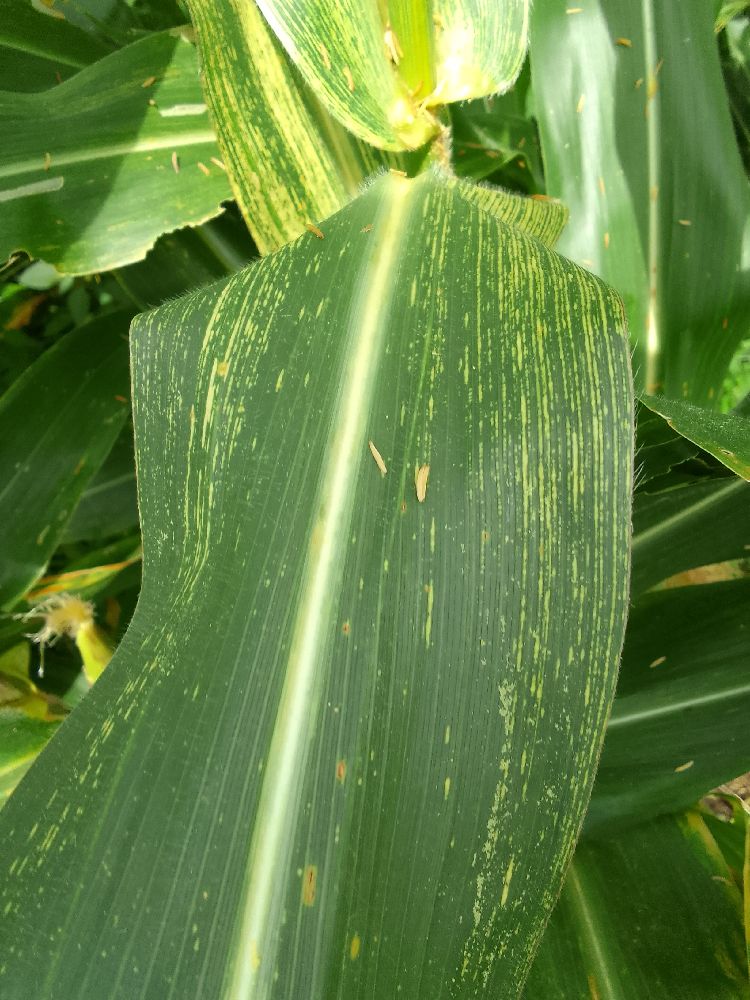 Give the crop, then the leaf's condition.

maize, maize streak virus
